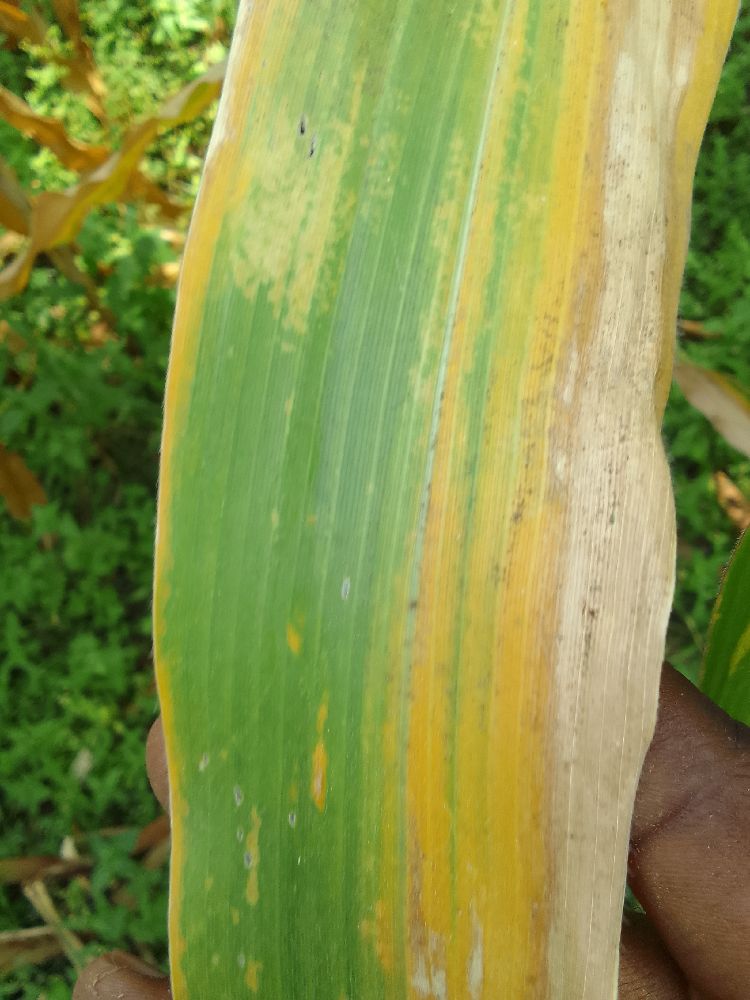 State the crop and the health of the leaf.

maize, maize lethal necrosis
